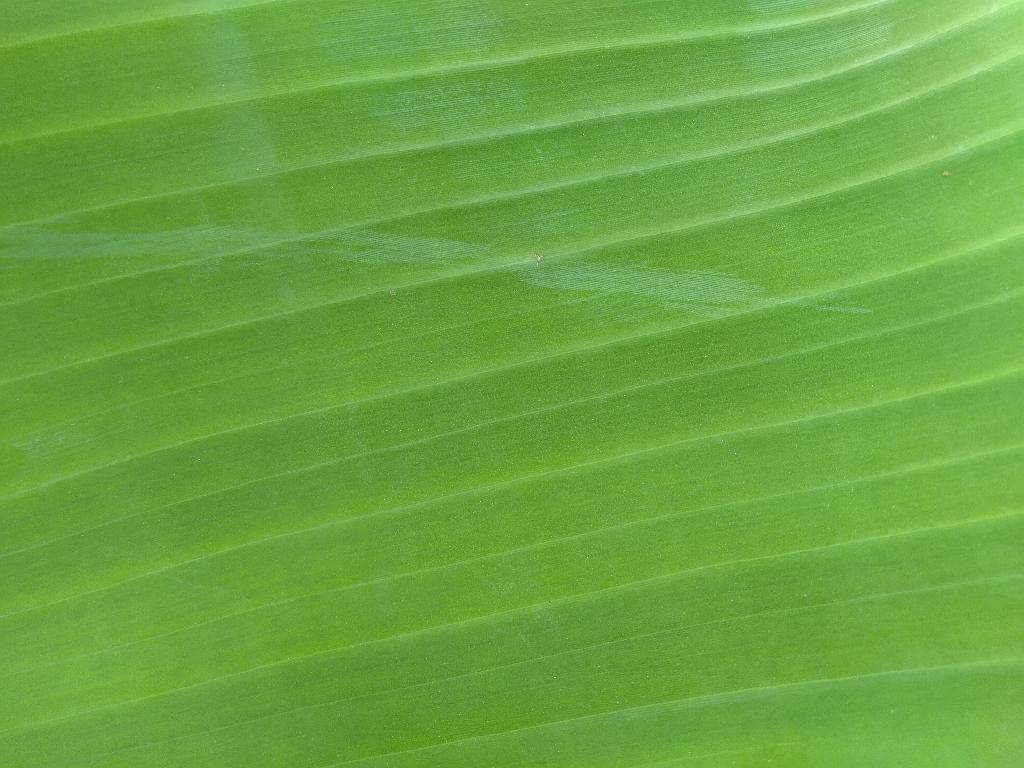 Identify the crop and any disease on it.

banana, healthy
